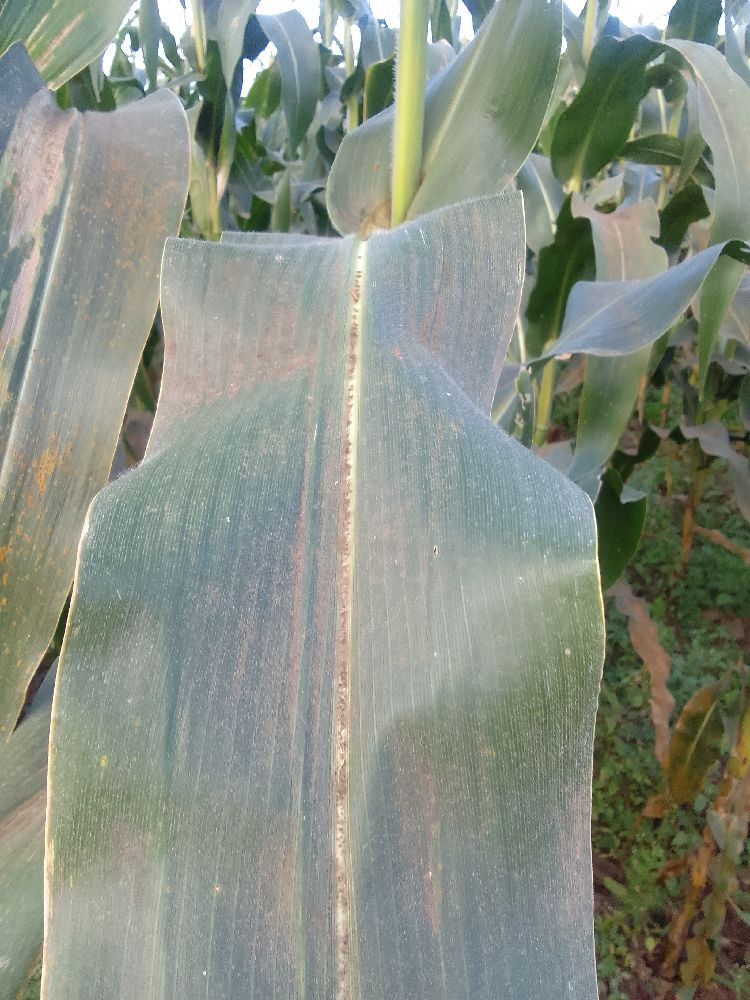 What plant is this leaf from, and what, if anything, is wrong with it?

maize, healthy
